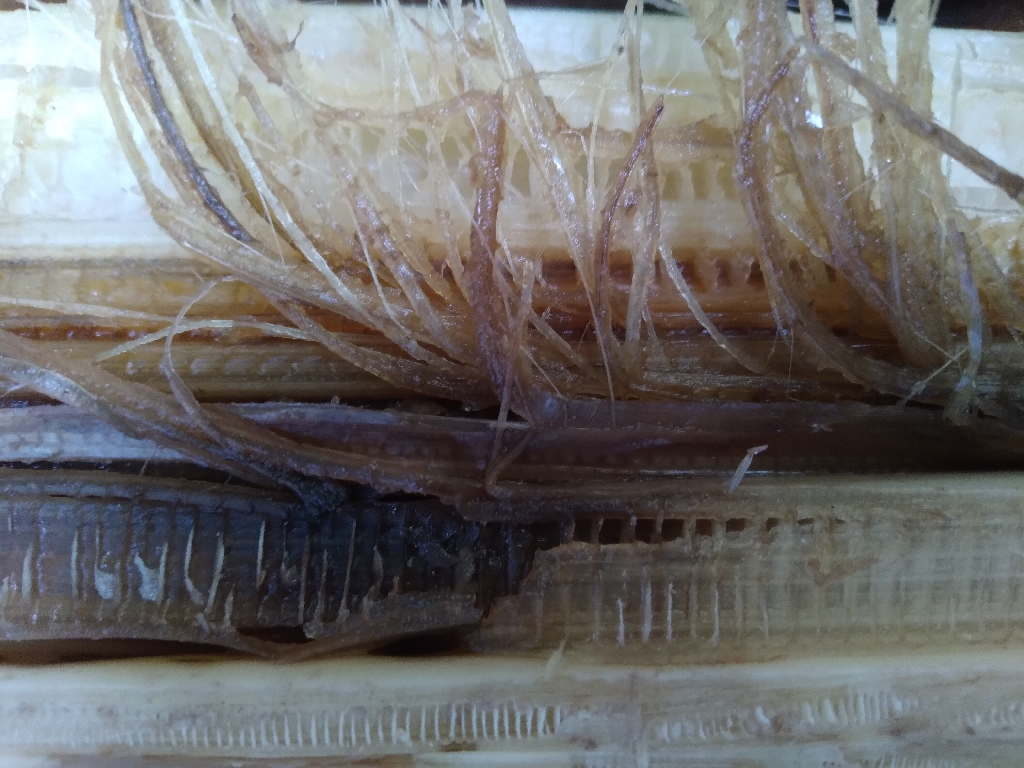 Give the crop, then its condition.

banana, fusarium wilt race 1
